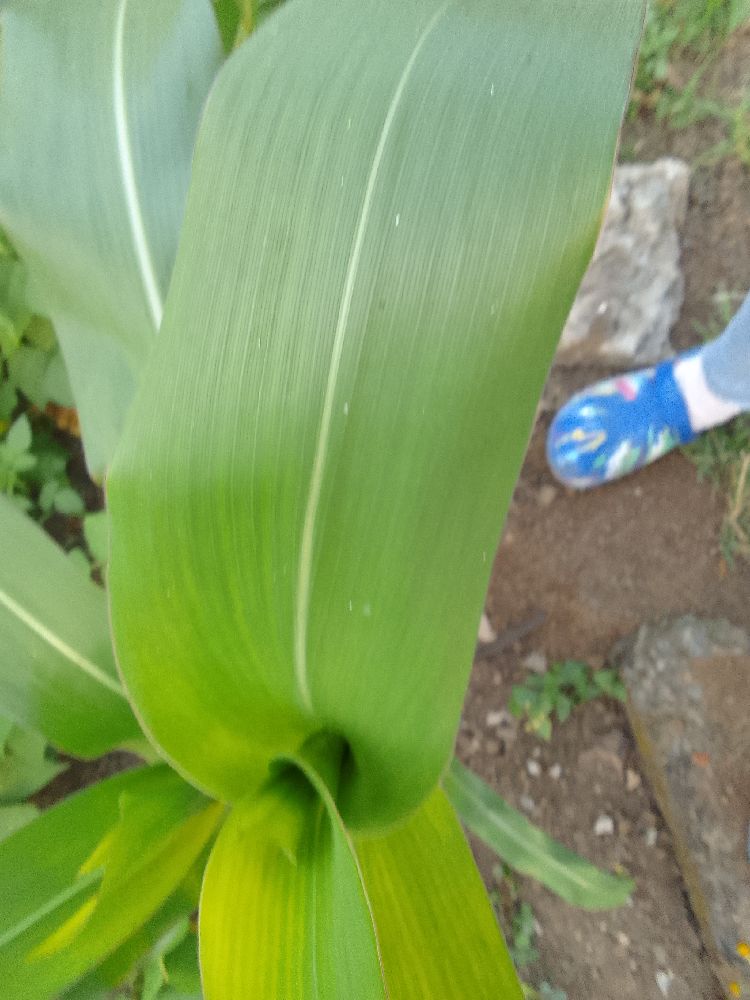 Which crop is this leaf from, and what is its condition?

maize, healthy
